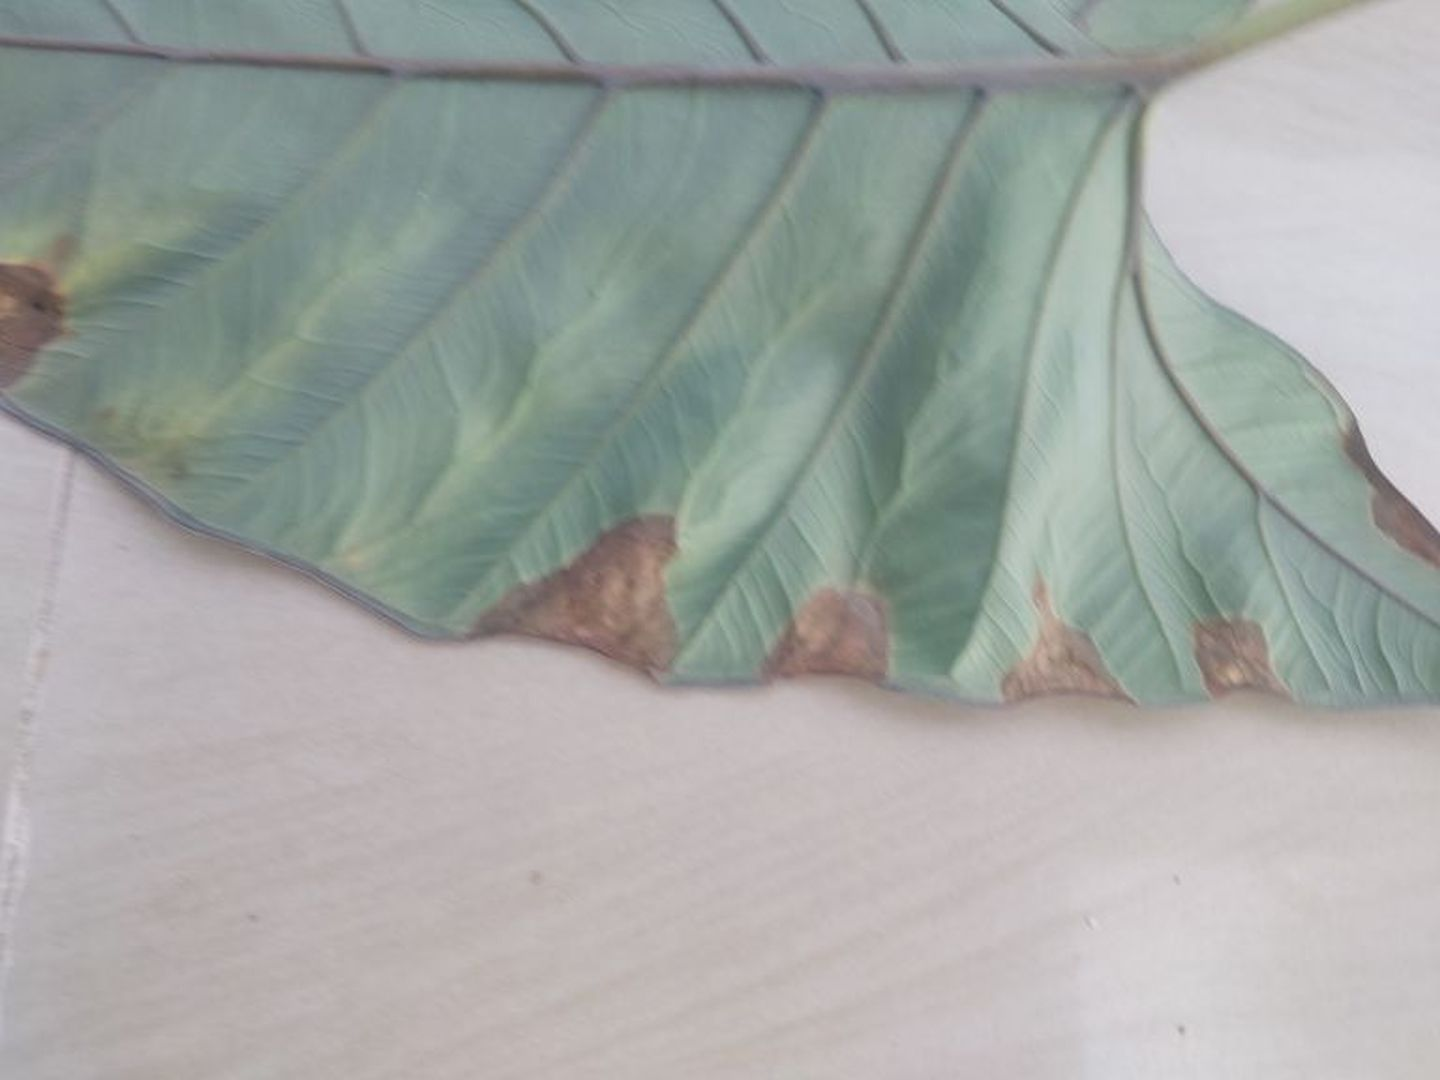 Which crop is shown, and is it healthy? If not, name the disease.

taro, leaf blight
